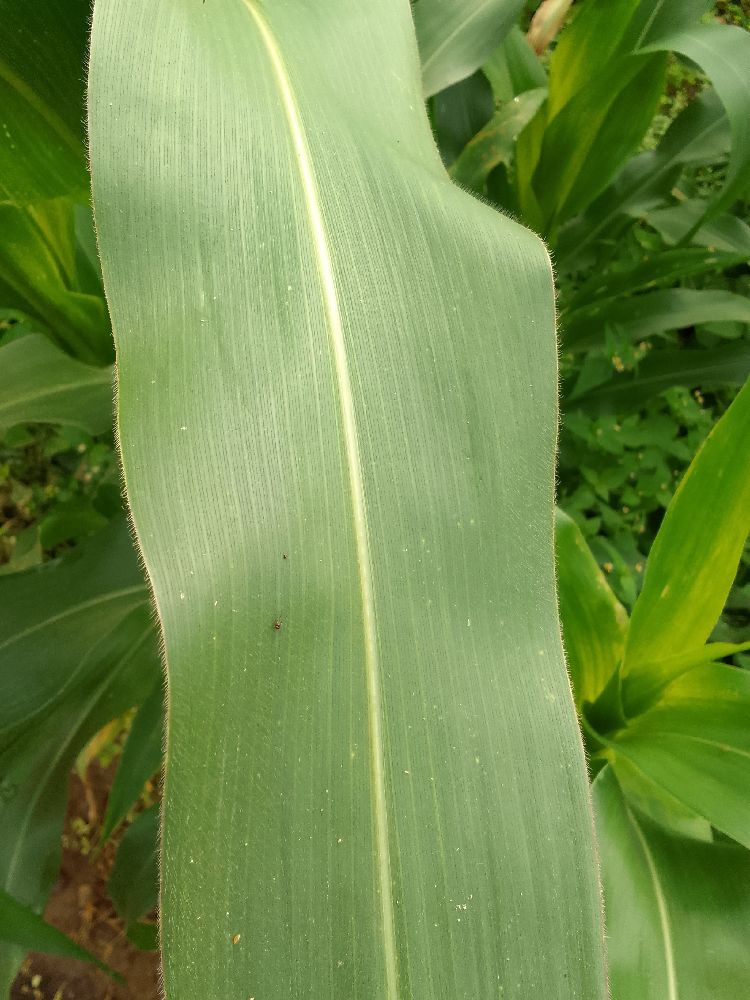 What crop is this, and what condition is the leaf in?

maize, healthy
